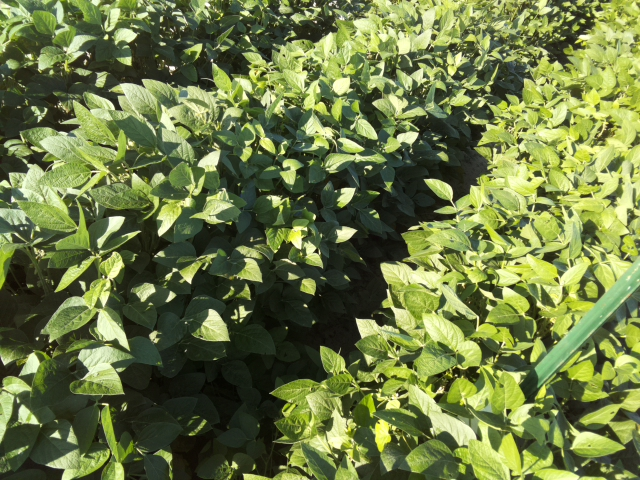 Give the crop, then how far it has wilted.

soybean, leaflets folding inward at secondary pulvinus with no turgor loss in leaflets or petioles
